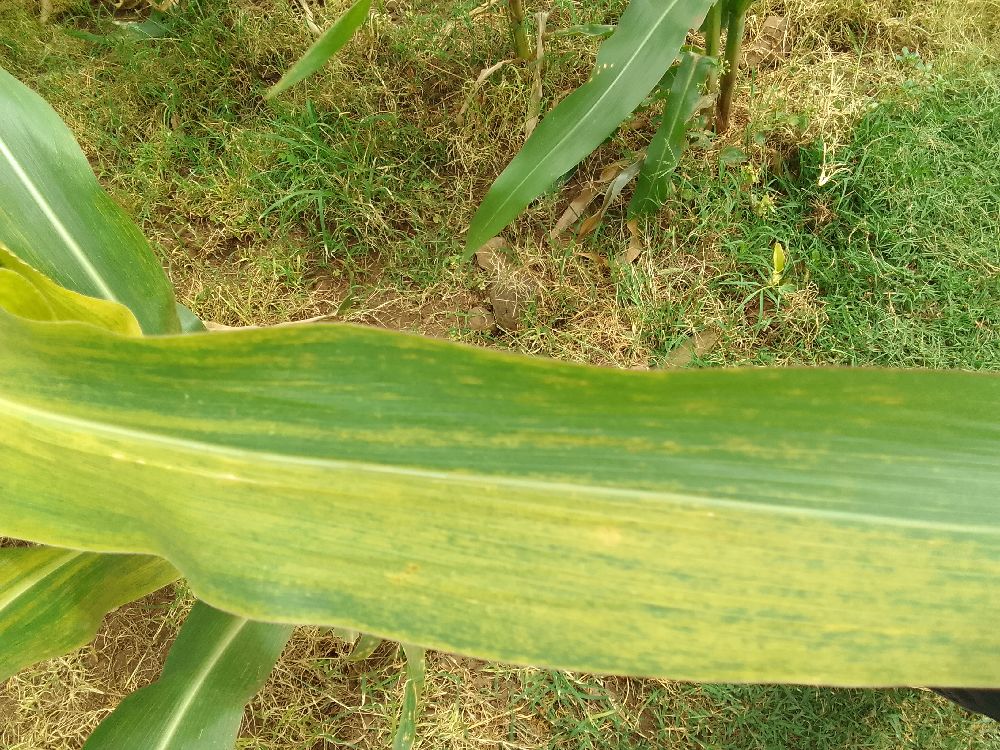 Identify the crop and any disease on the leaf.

maize, maize lethal necrosis
